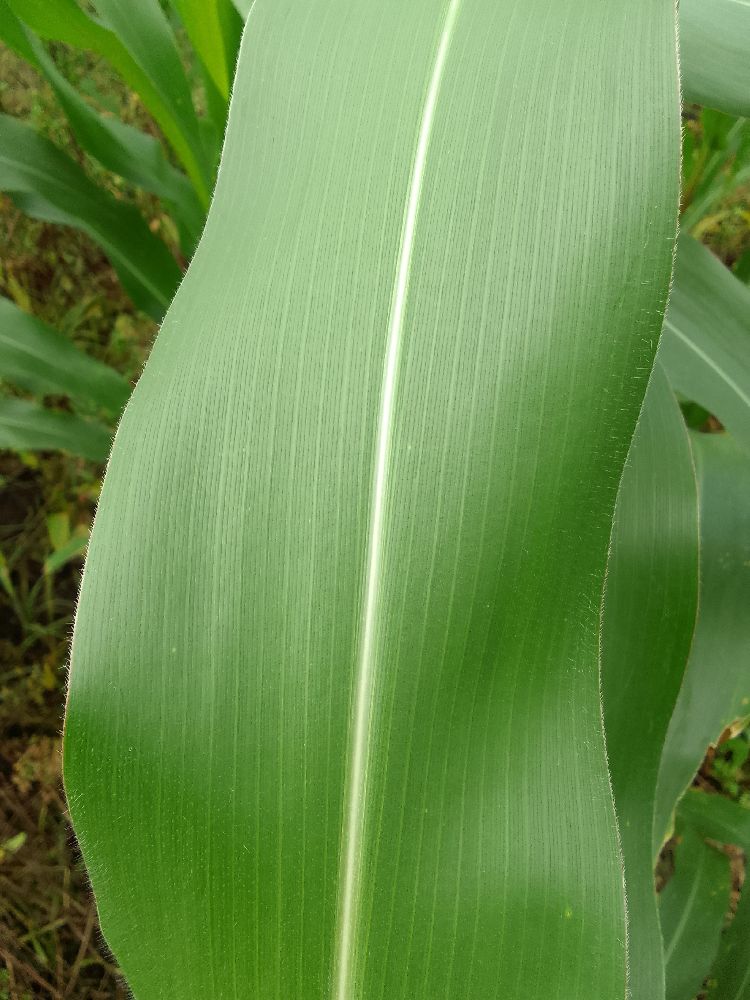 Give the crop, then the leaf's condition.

maize, healthy
